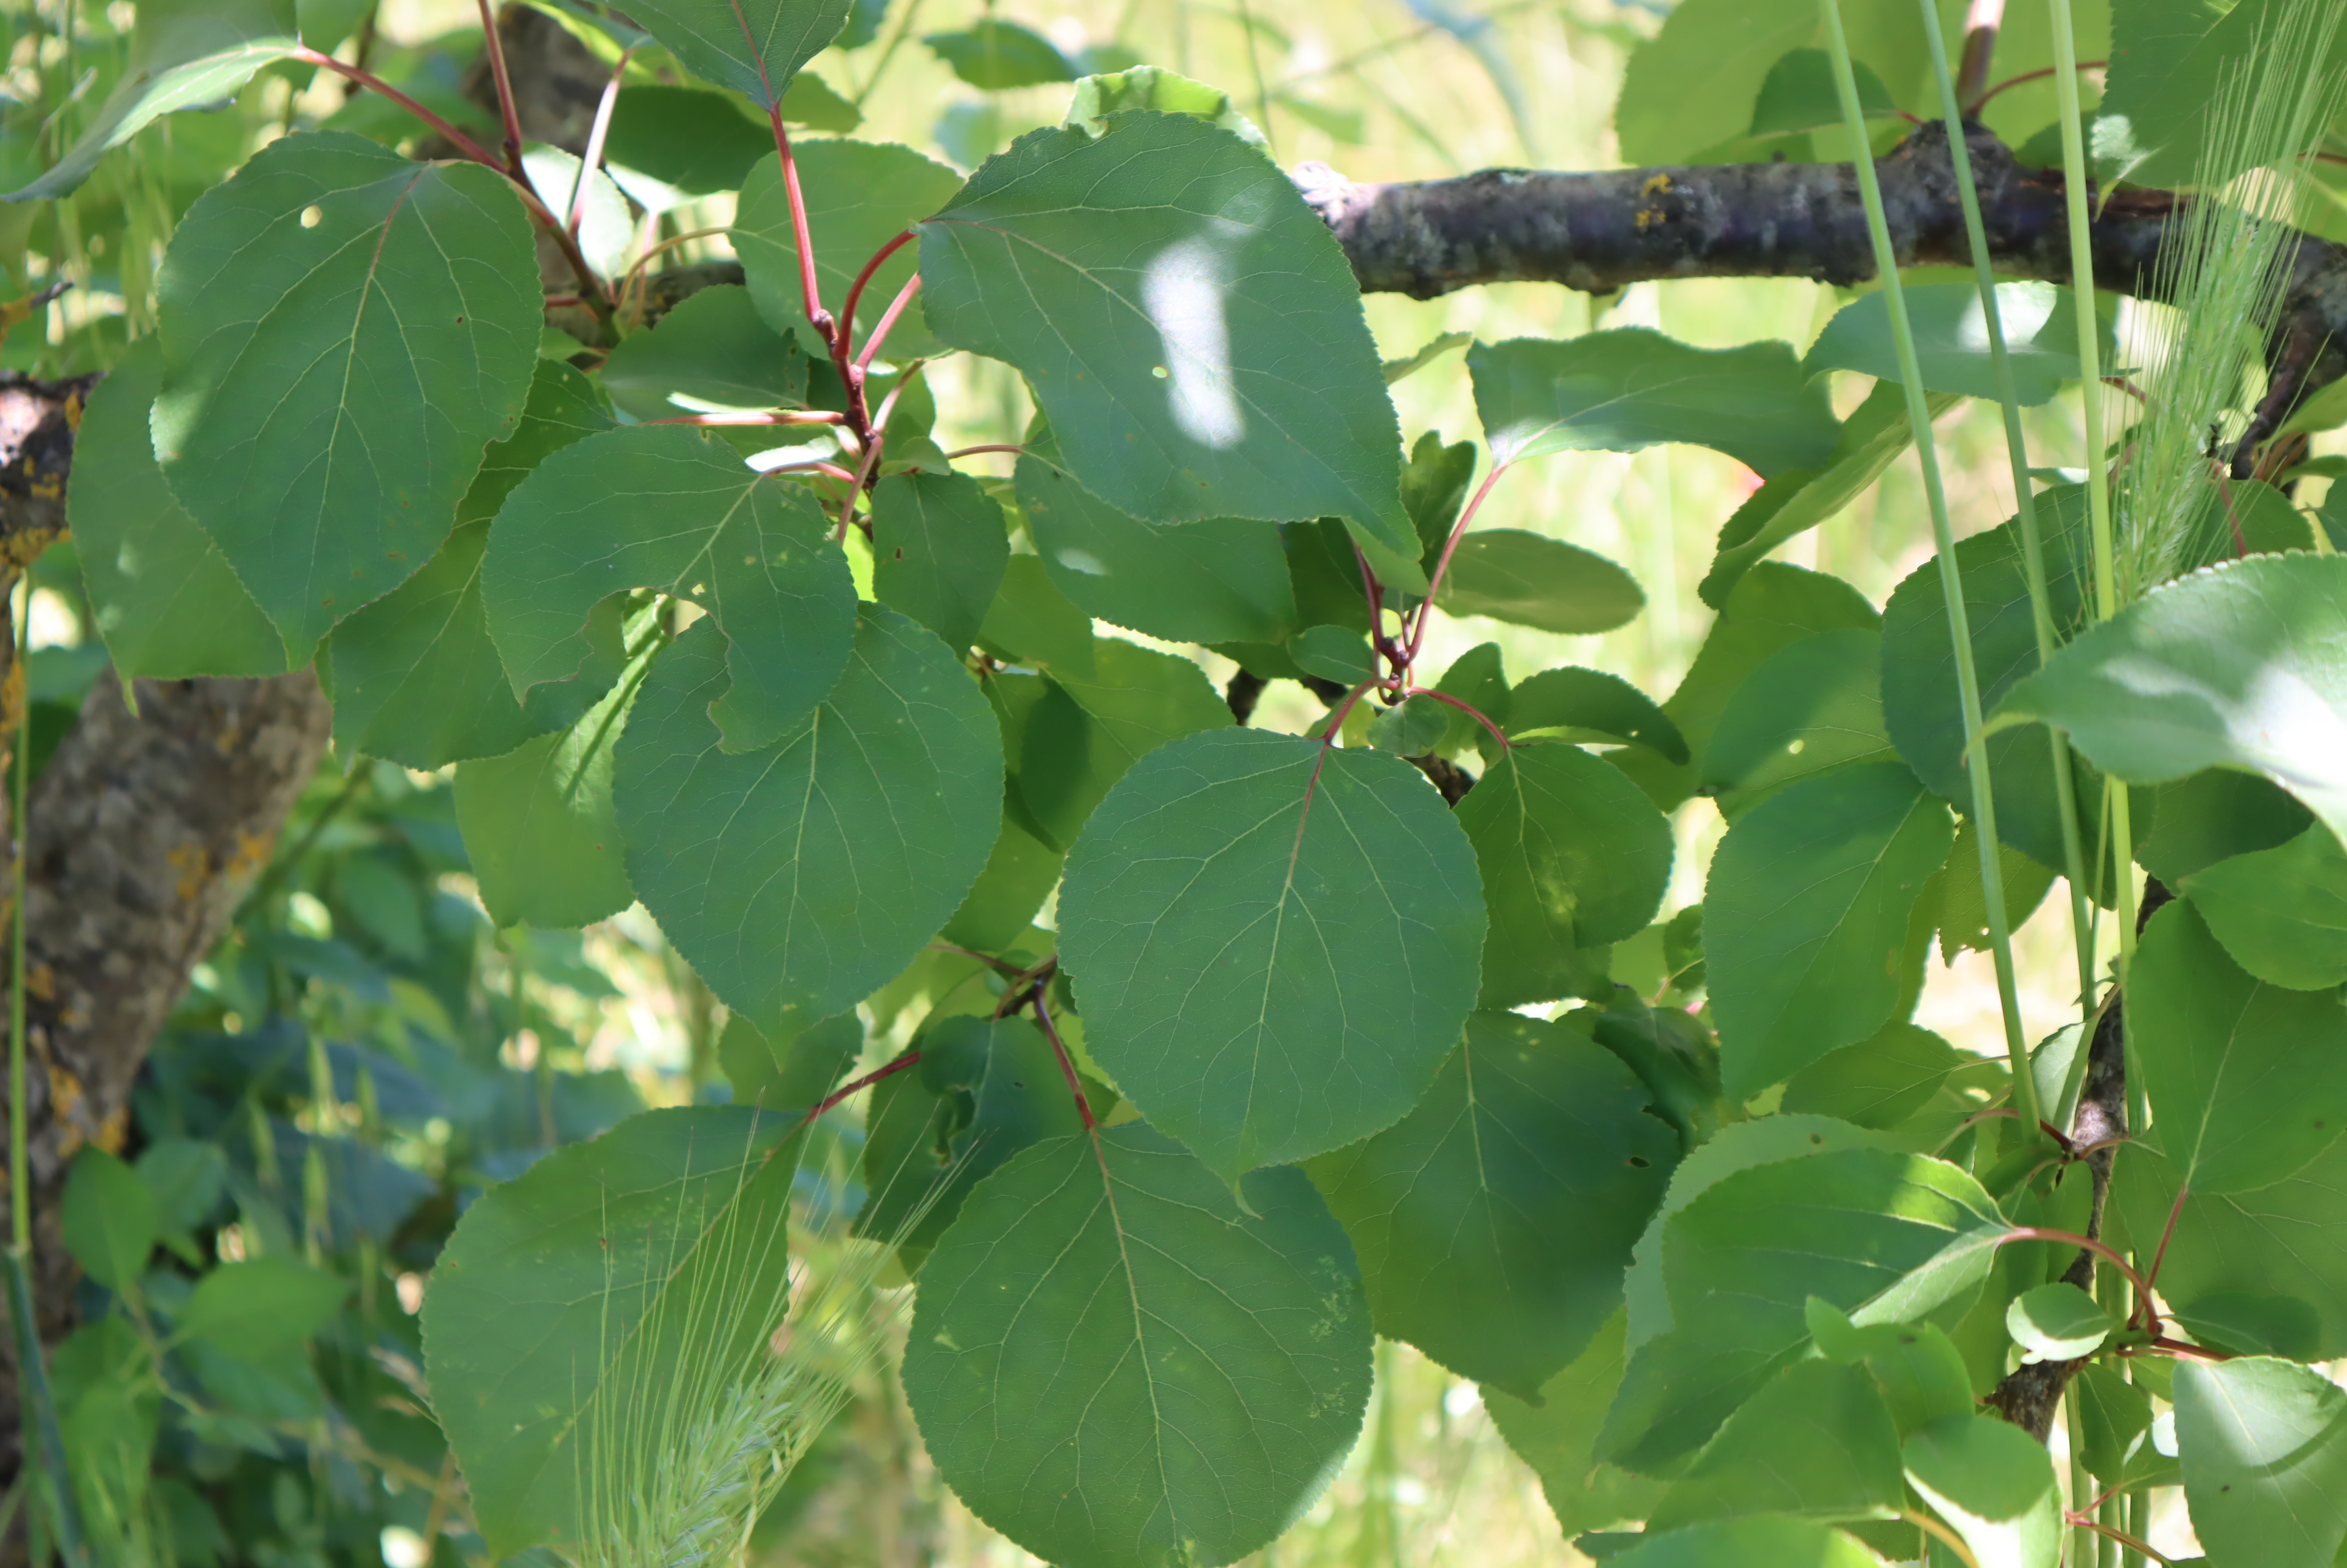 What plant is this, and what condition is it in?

apricot, phytophagous, shot hole disease
